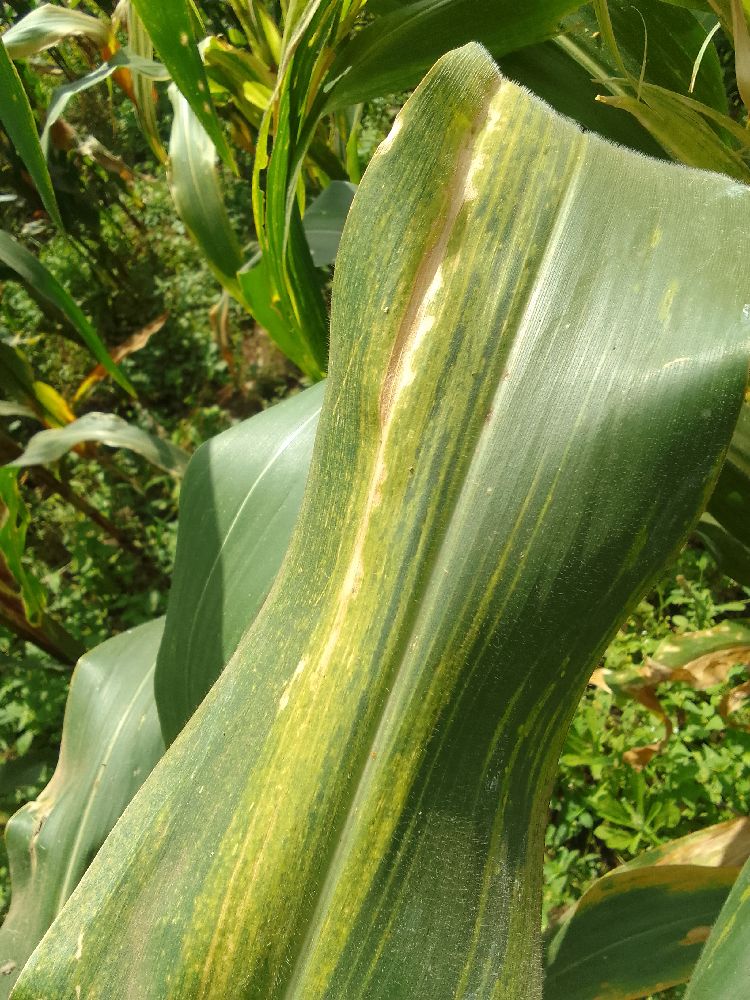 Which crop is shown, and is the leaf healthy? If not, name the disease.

maize, maize lethal necrosis
